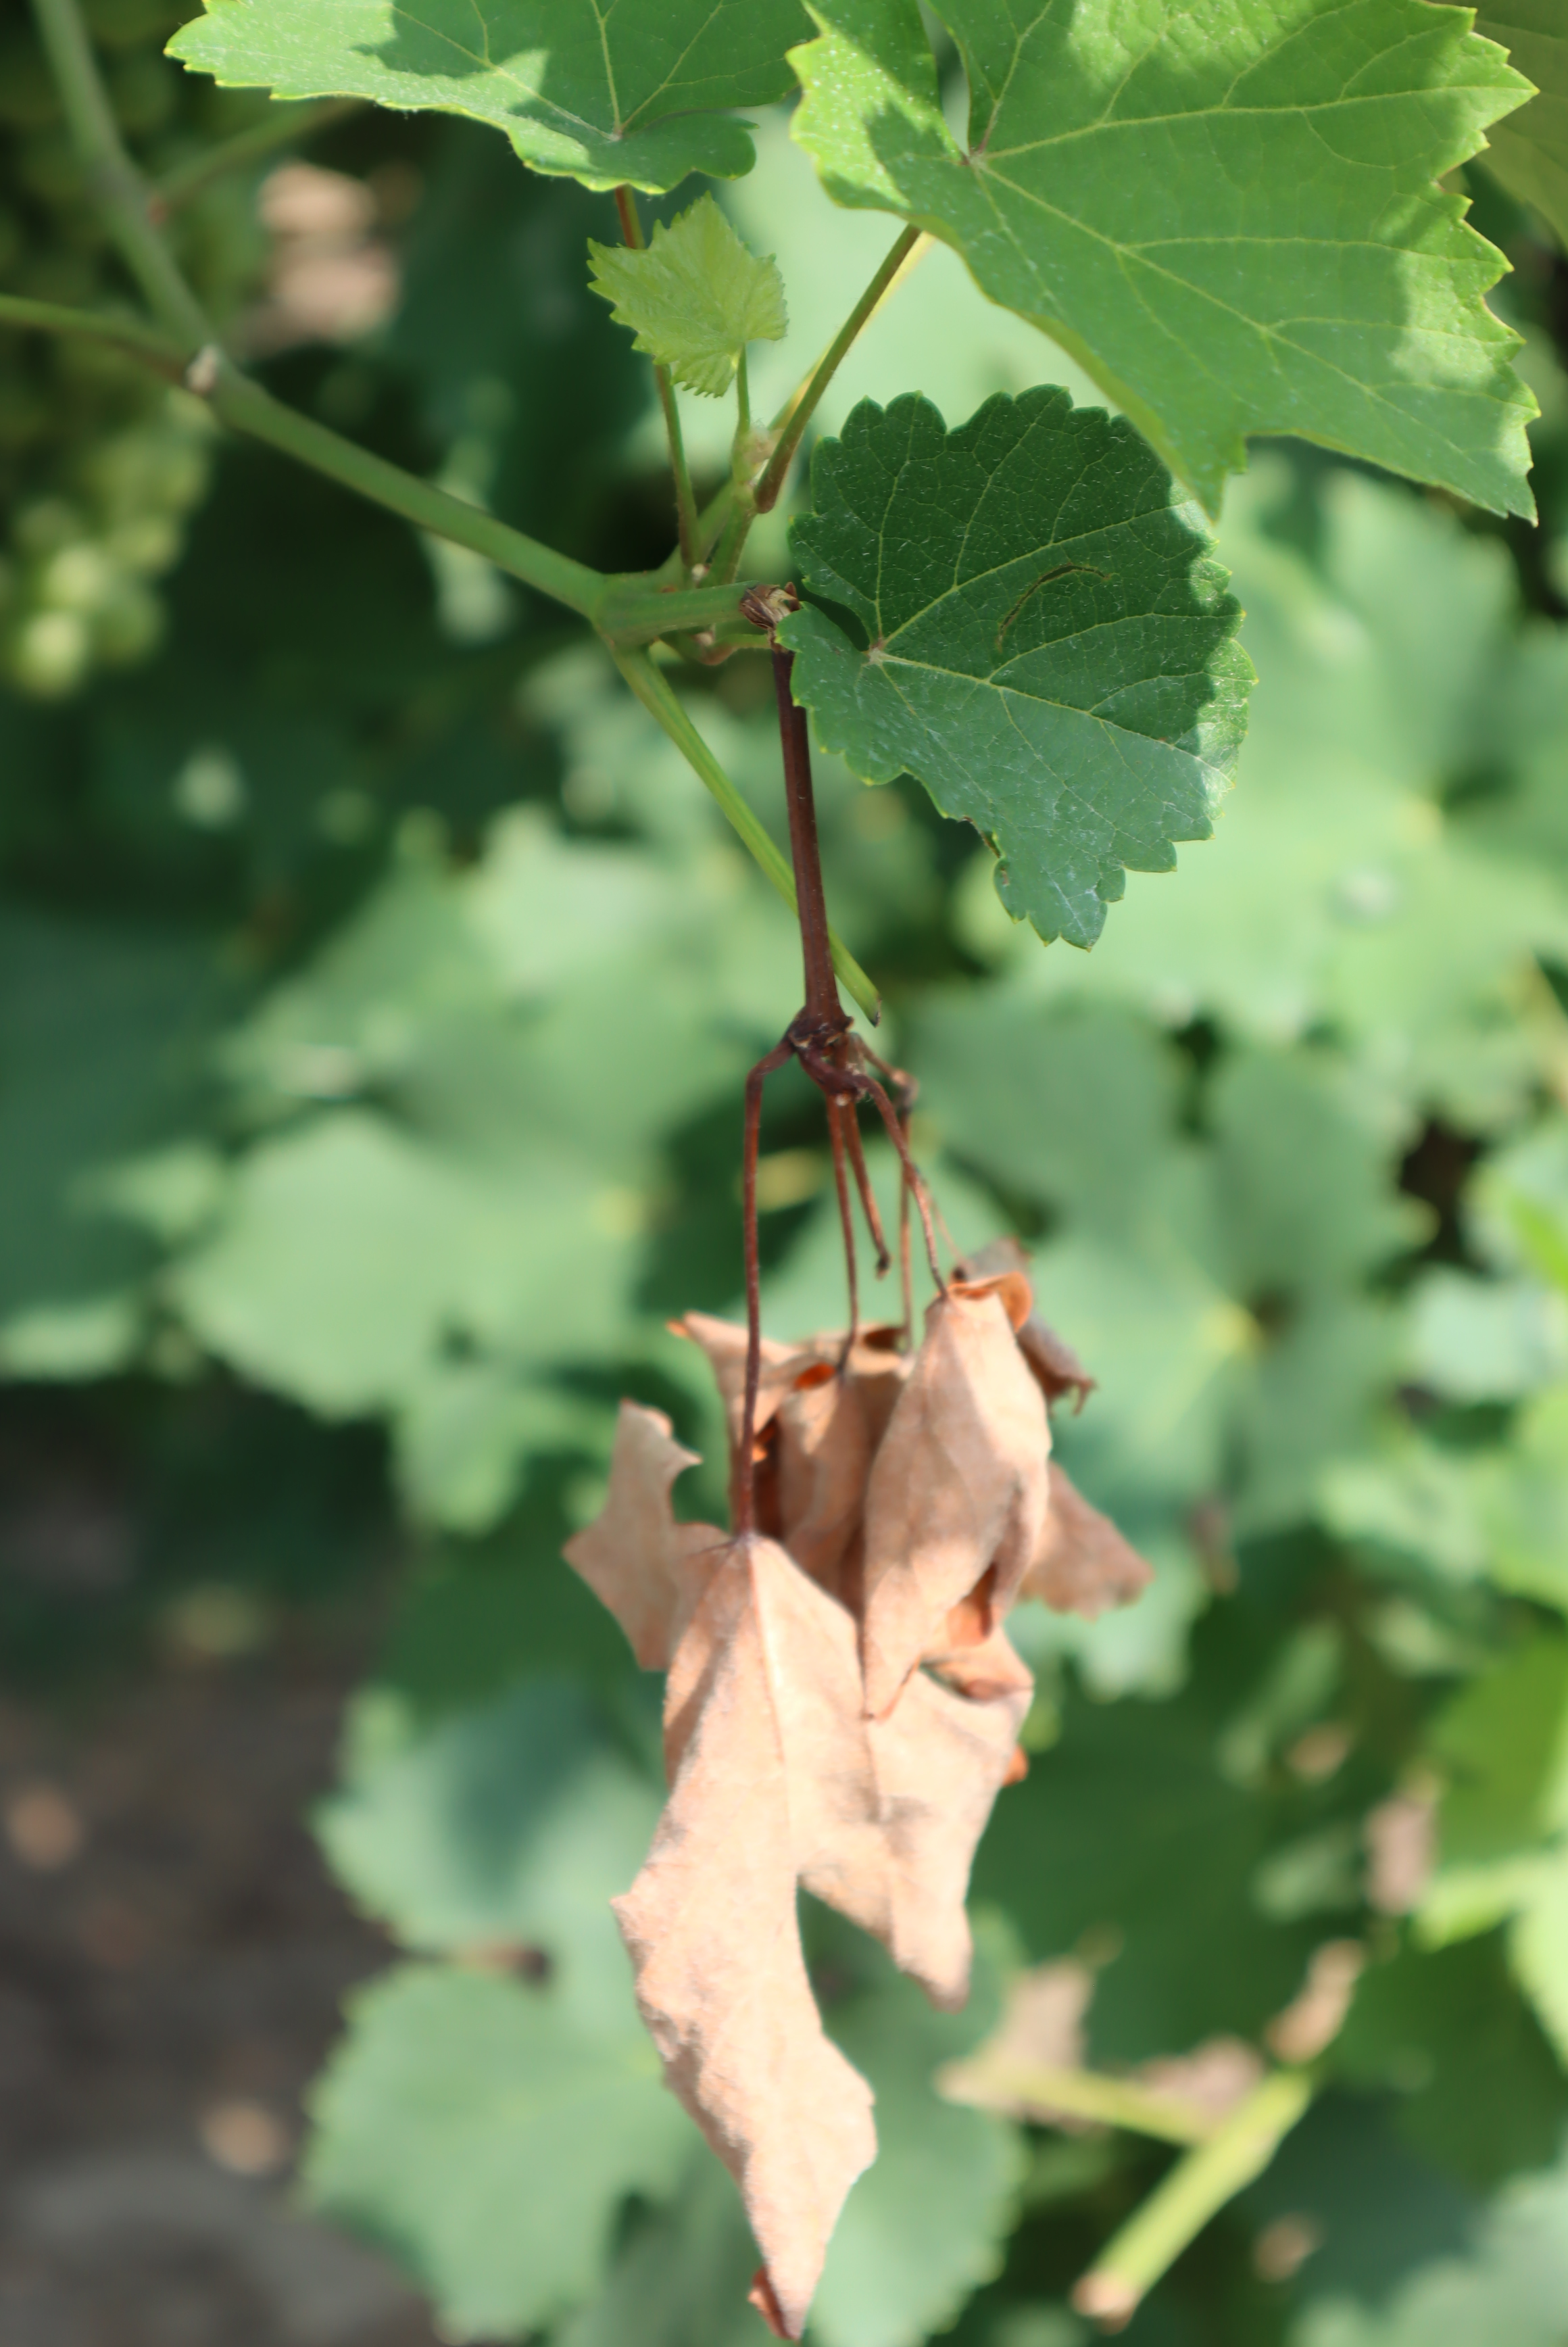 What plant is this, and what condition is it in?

grapevine, mechanical damage
